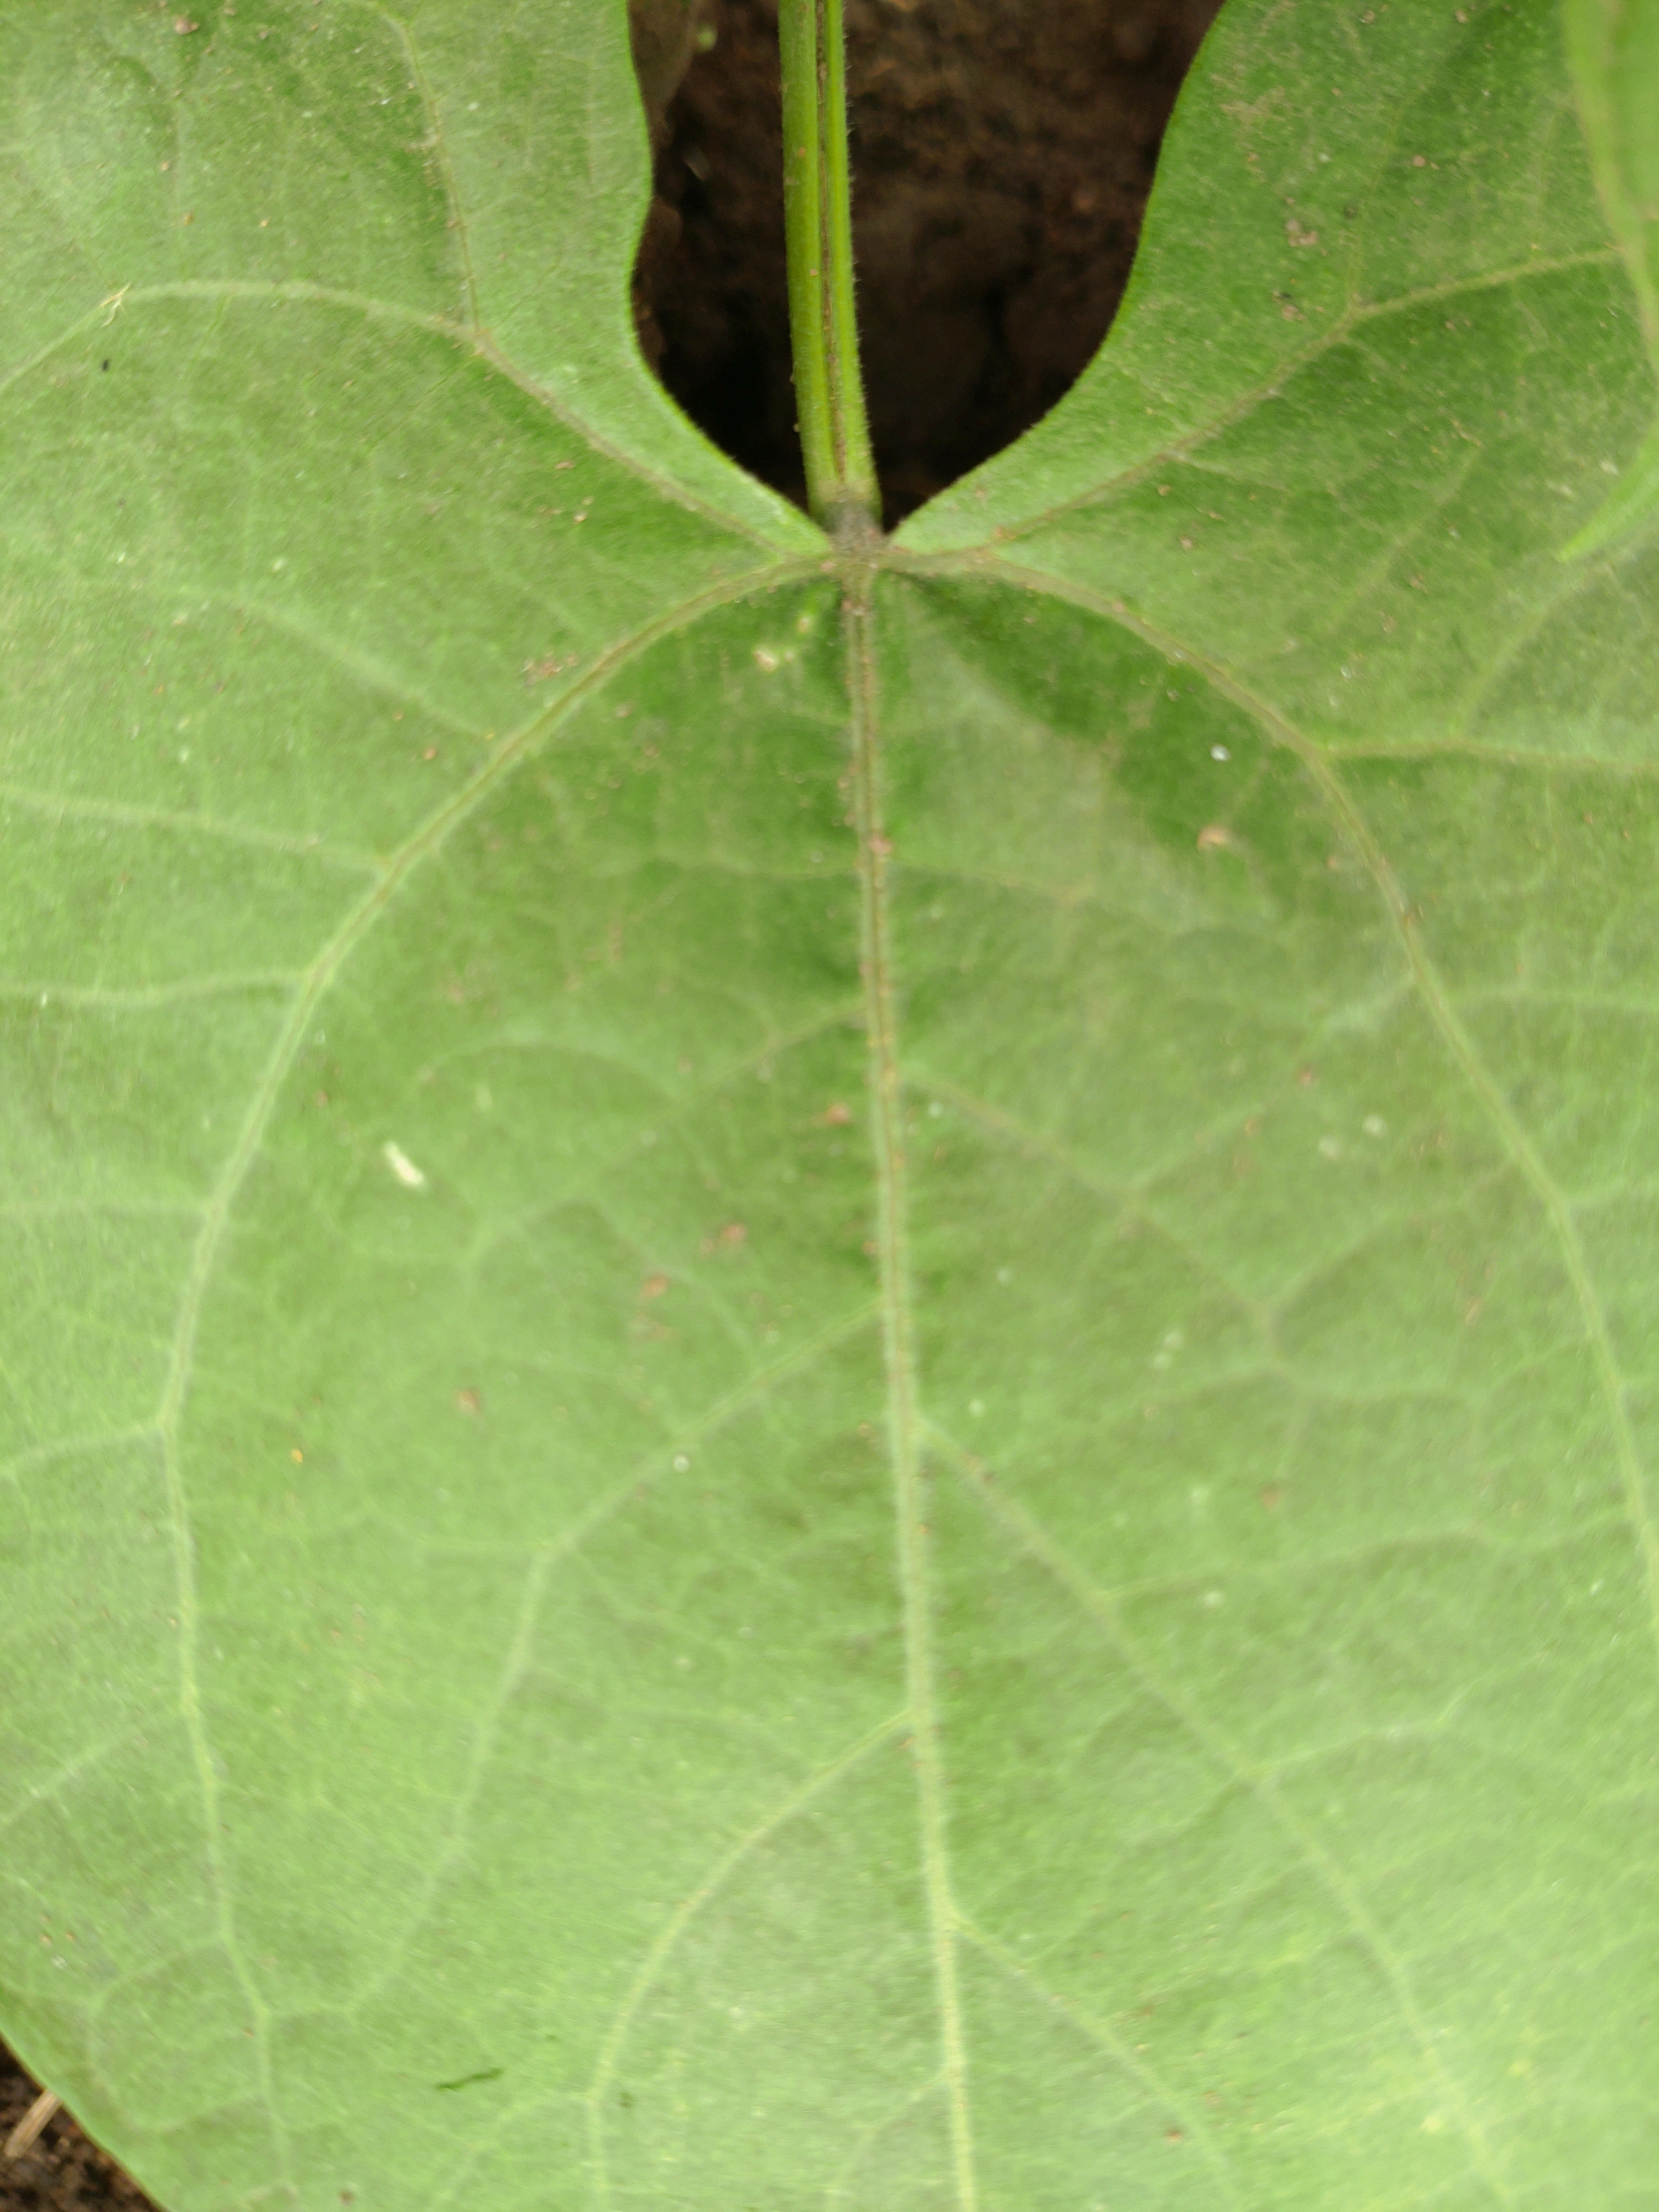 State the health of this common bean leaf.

healthy
